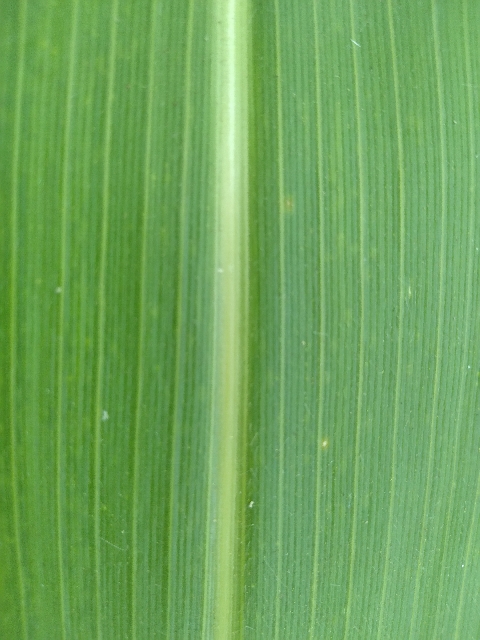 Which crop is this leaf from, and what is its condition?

maize, healthy
